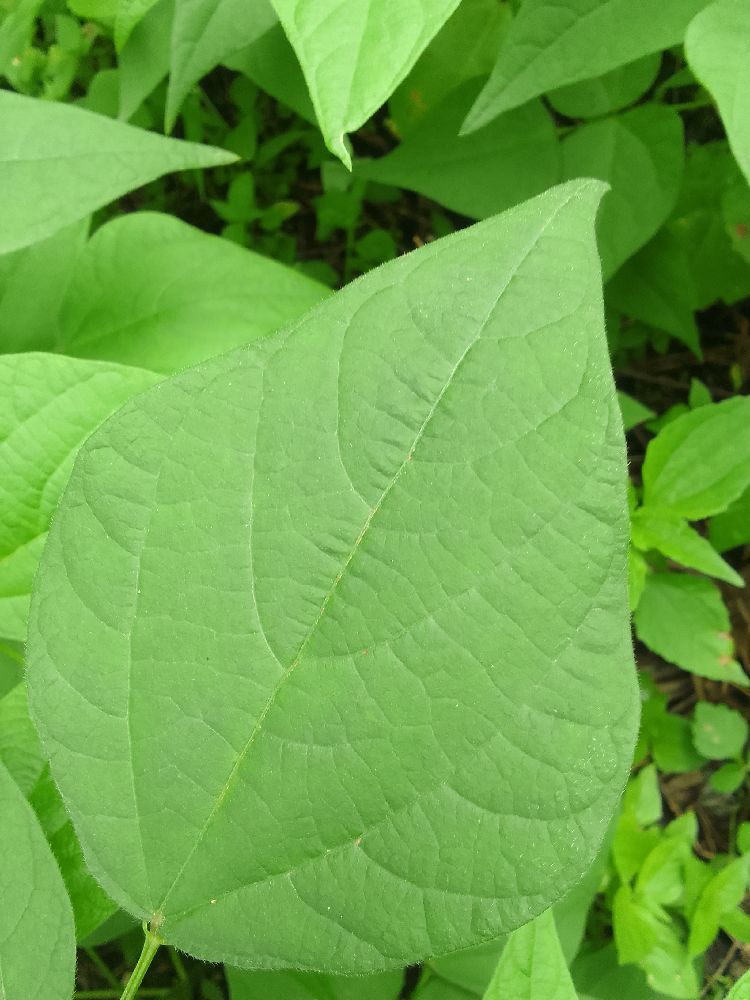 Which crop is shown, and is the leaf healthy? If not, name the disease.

common bean, healthy
